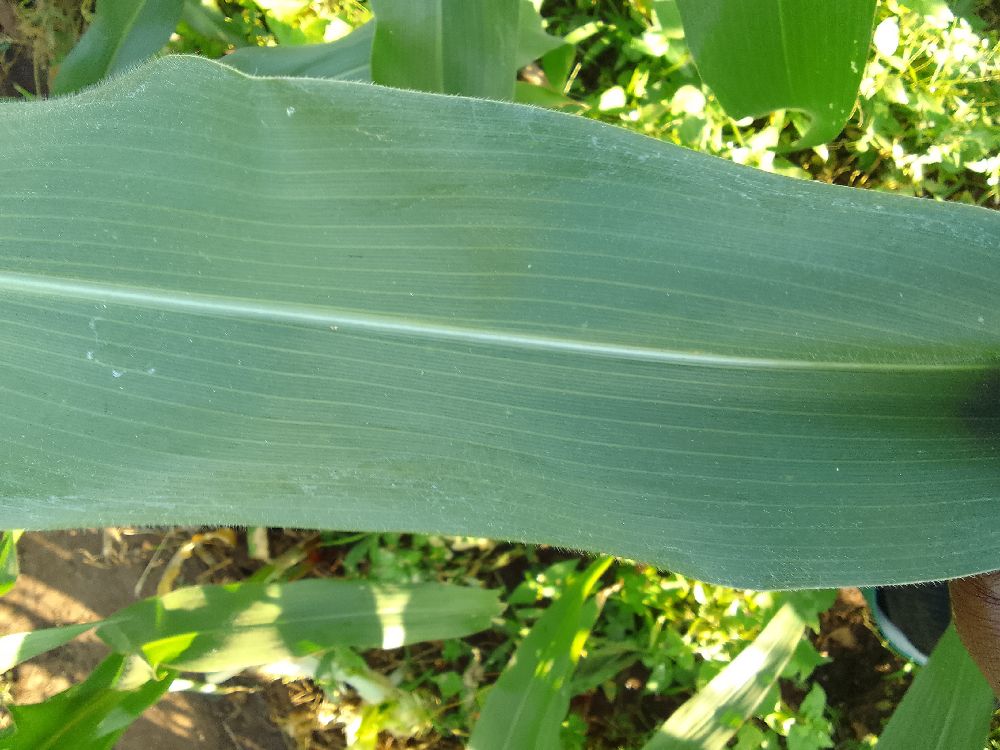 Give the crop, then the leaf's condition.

maize, healthy
